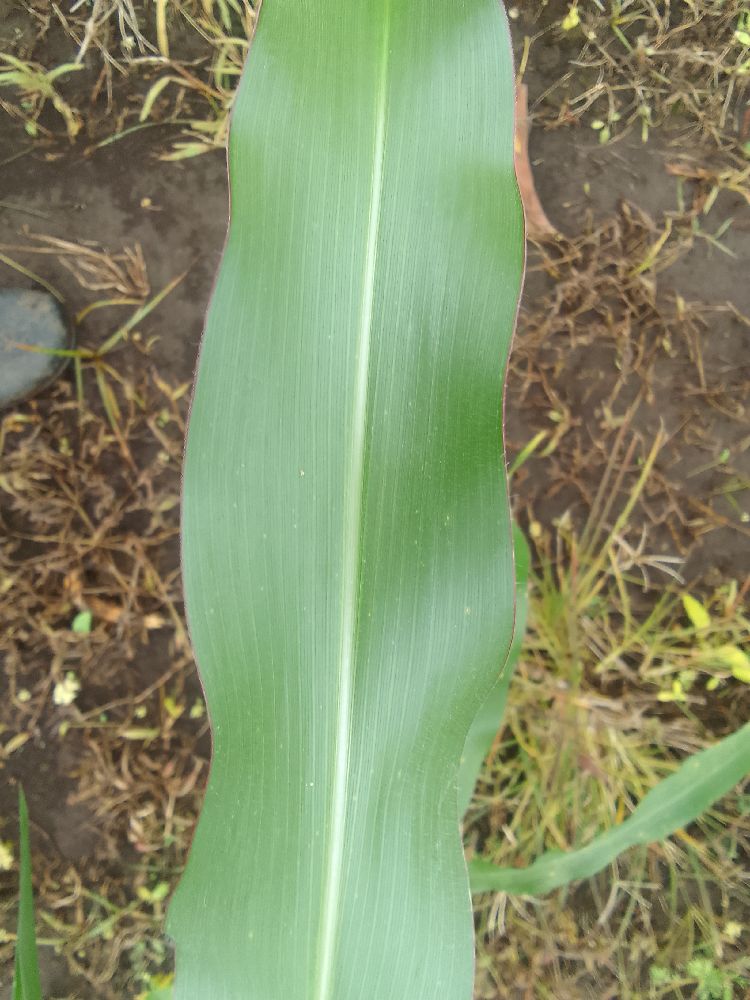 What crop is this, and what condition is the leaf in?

maize, healthy
